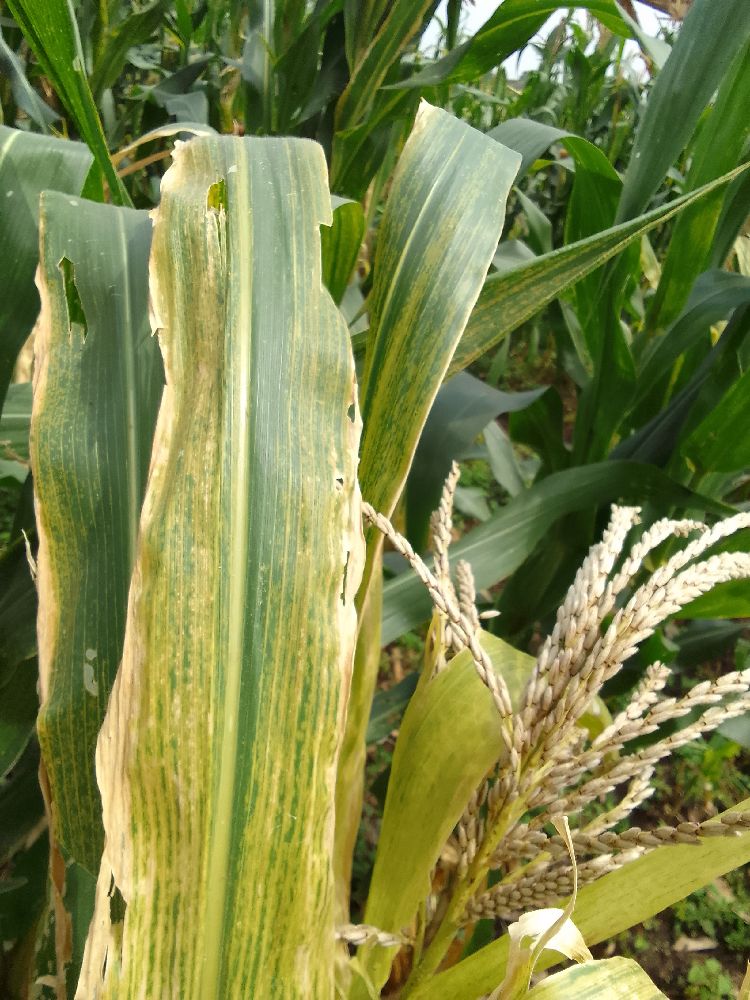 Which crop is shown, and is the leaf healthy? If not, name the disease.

maize, maize lethal necrosis
